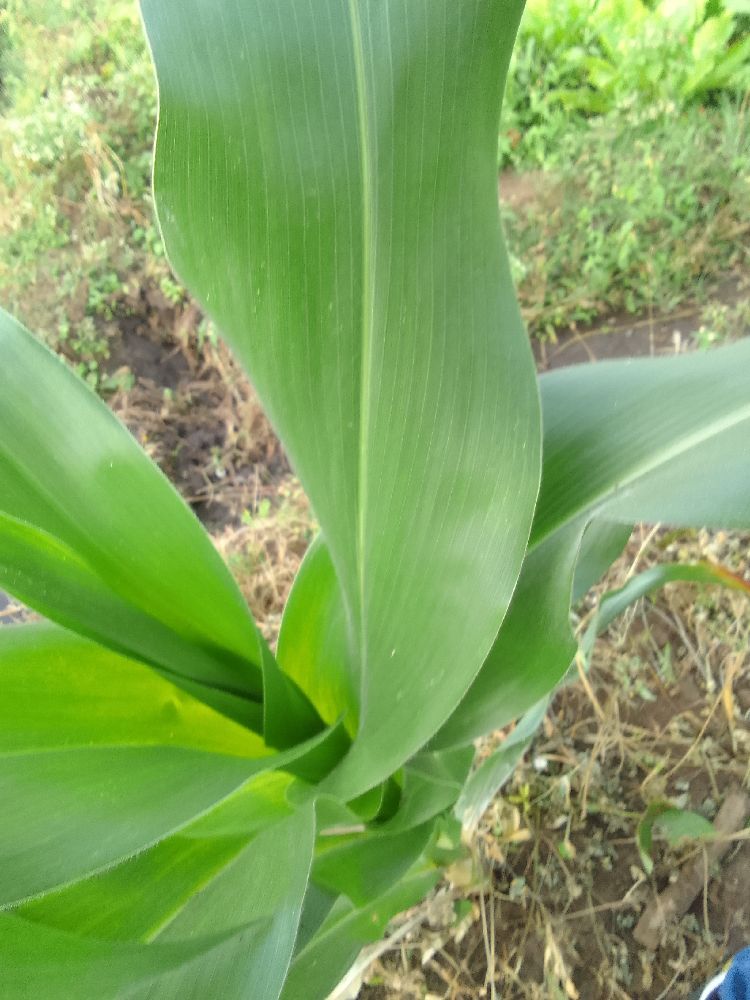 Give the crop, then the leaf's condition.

maize, healthy
